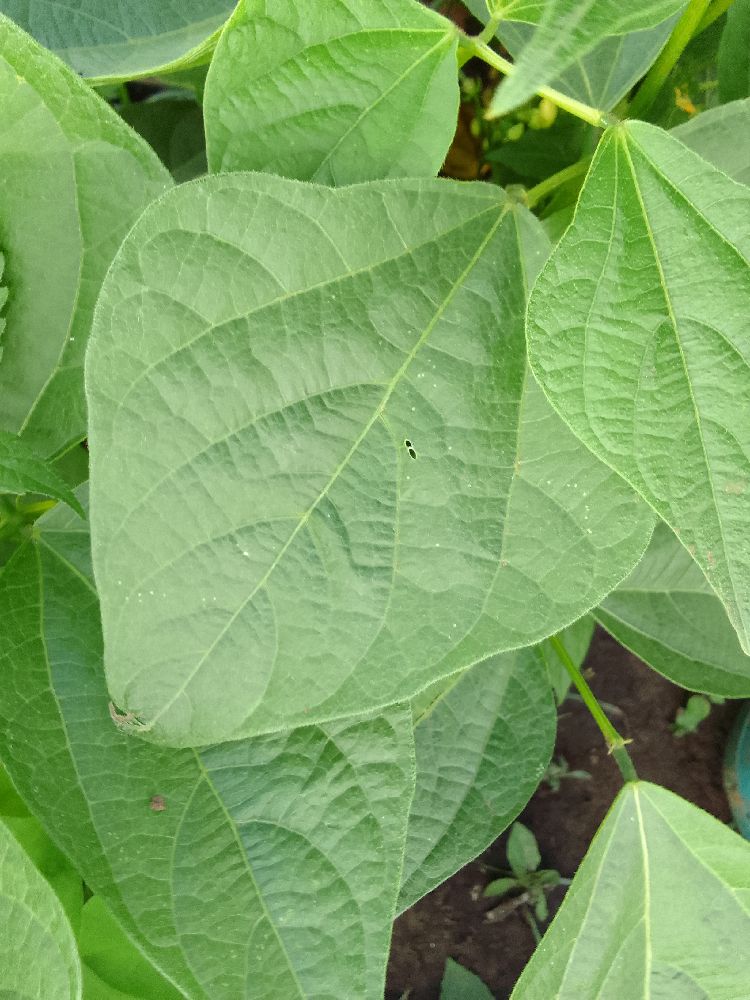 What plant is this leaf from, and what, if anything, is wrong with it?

common bean, healthy
